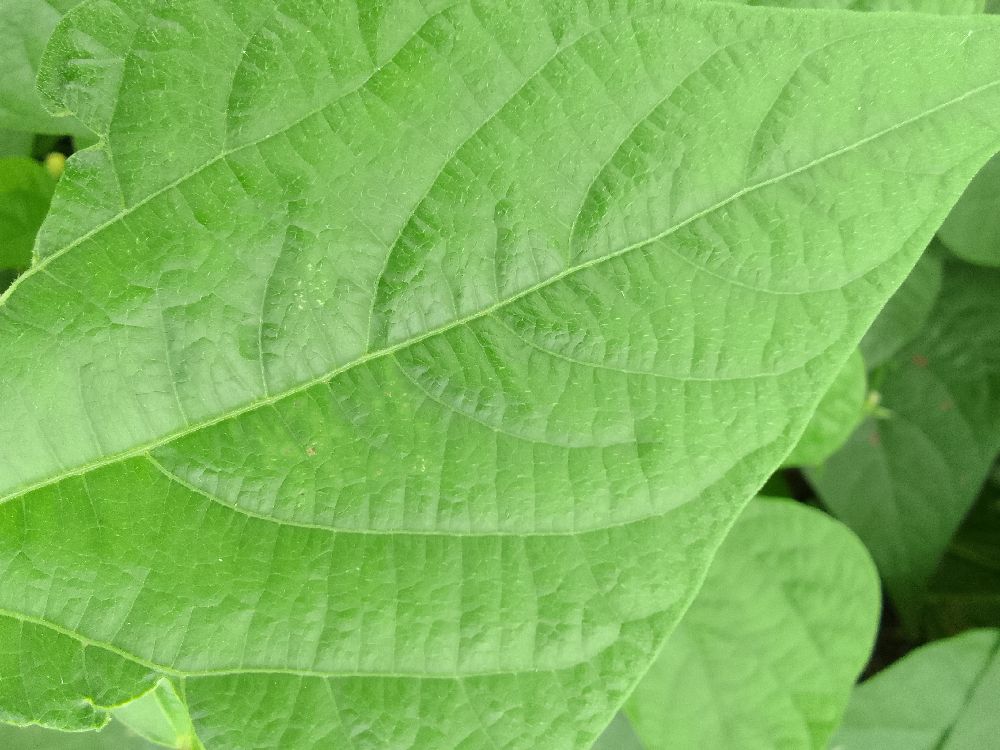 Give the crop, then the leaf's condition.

common bean, healthy
